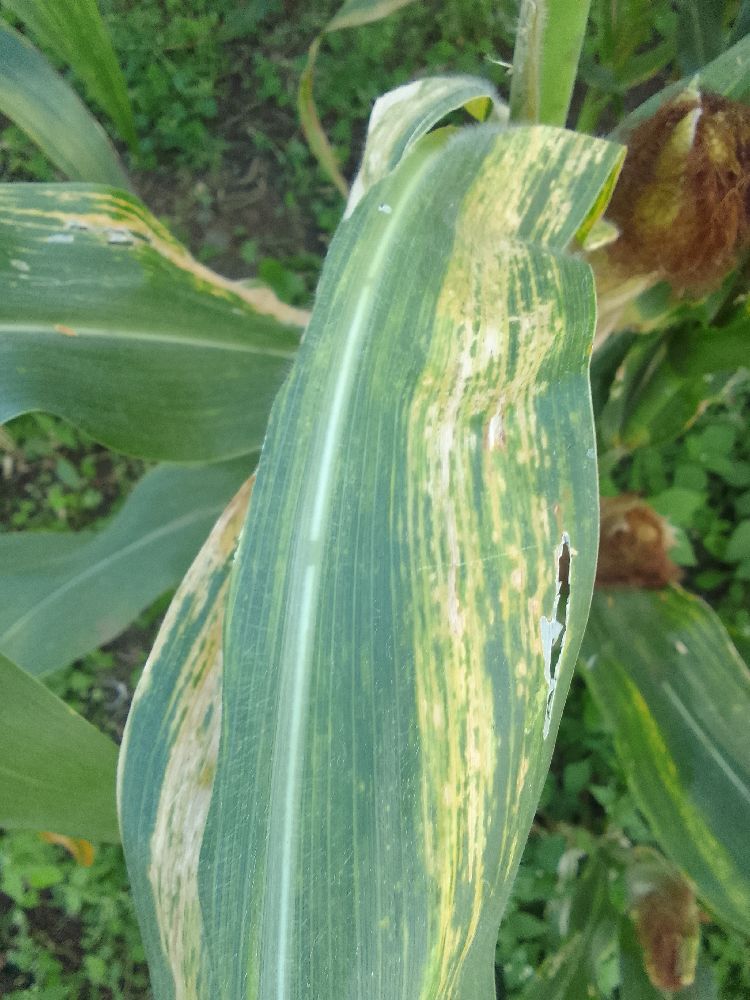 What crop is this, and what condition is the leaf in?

maize, maize lethal necrosis
